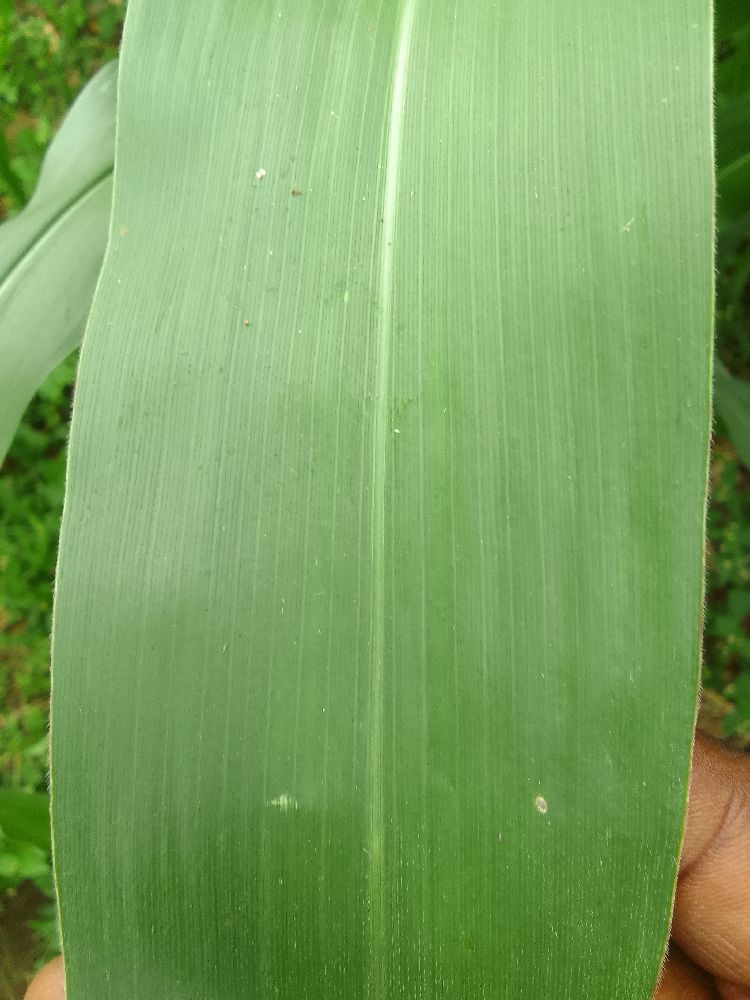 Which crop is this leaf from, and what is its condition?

maize, healthy
